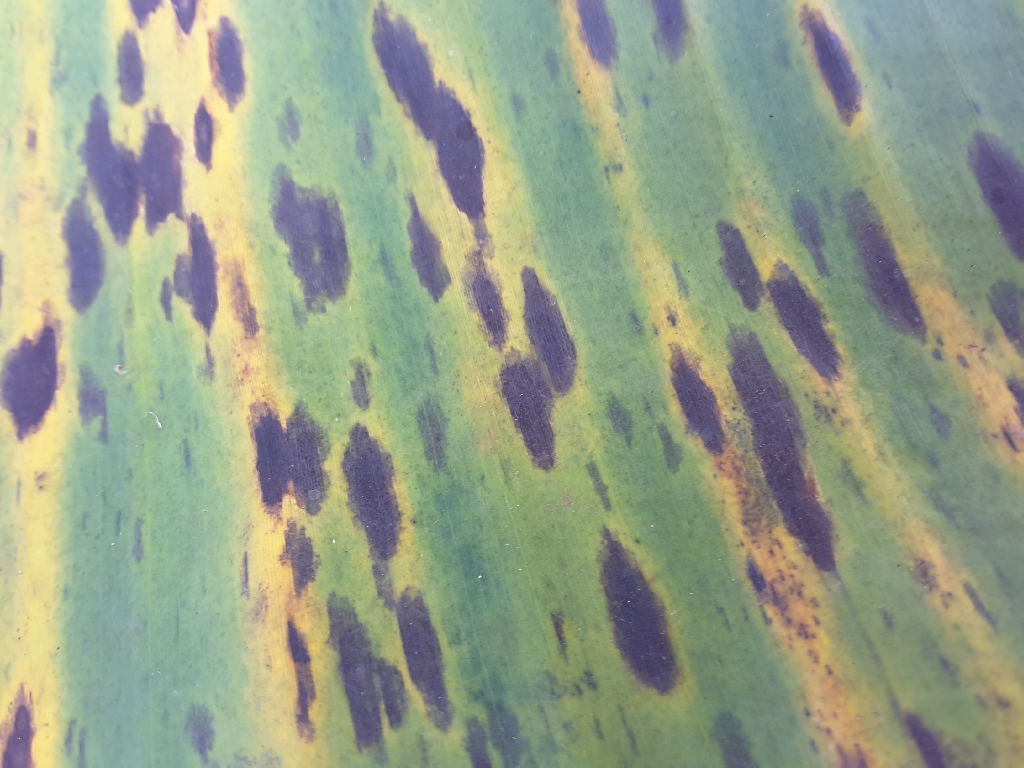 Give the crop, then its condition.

banana, black sigatoka
